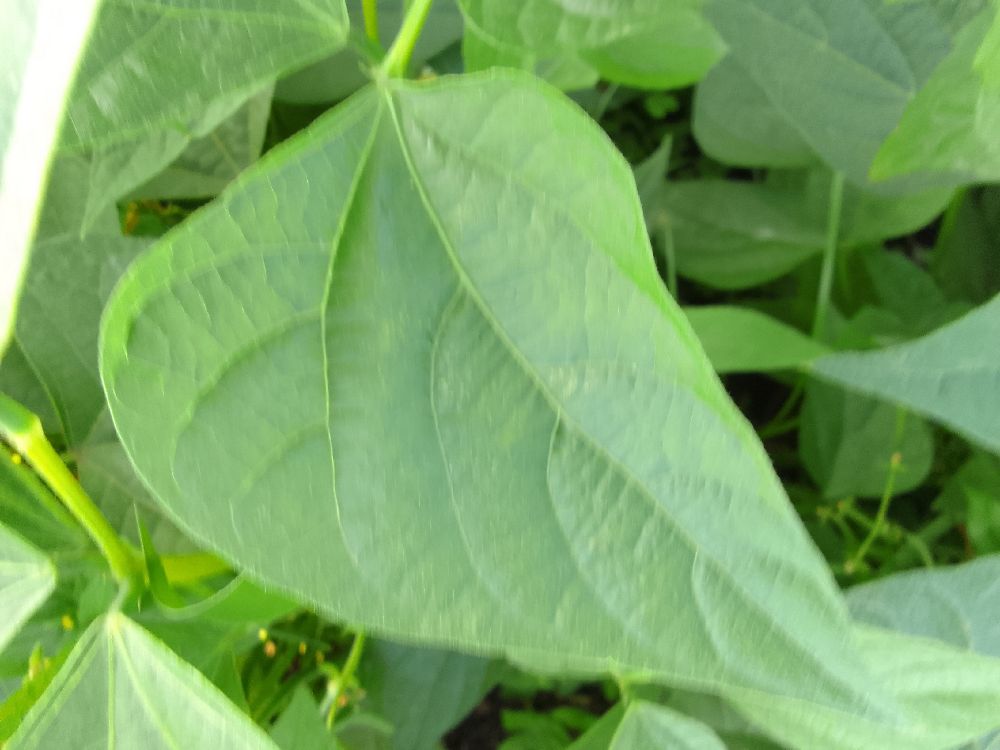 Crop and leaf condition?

common bean, healthy
